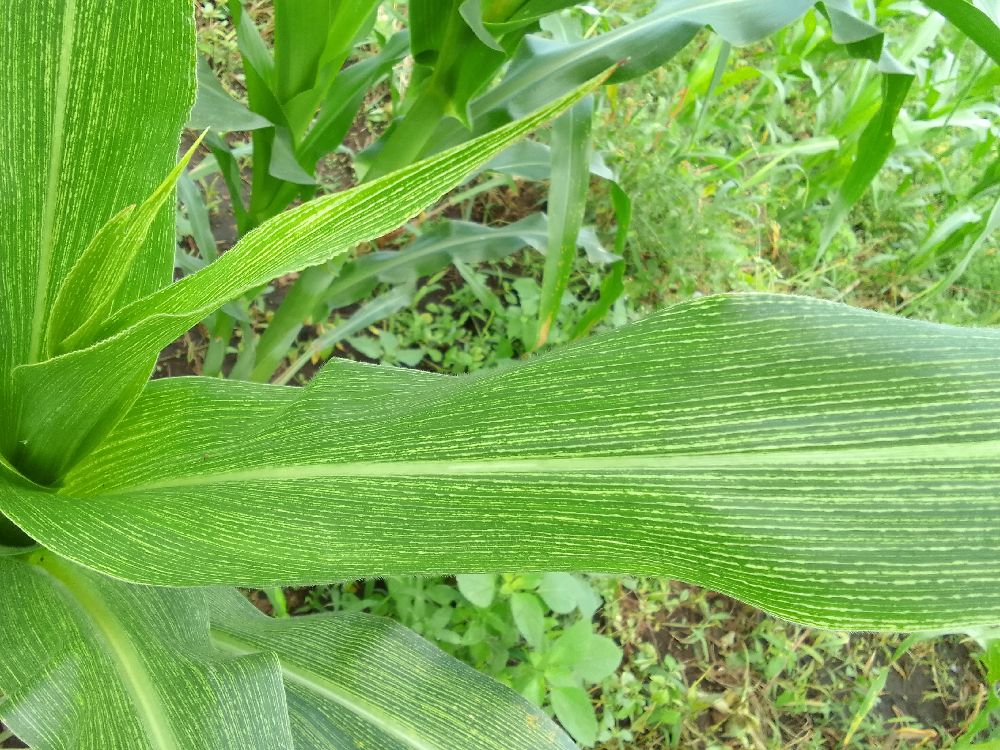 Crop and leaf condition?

maize, maize streak virus
